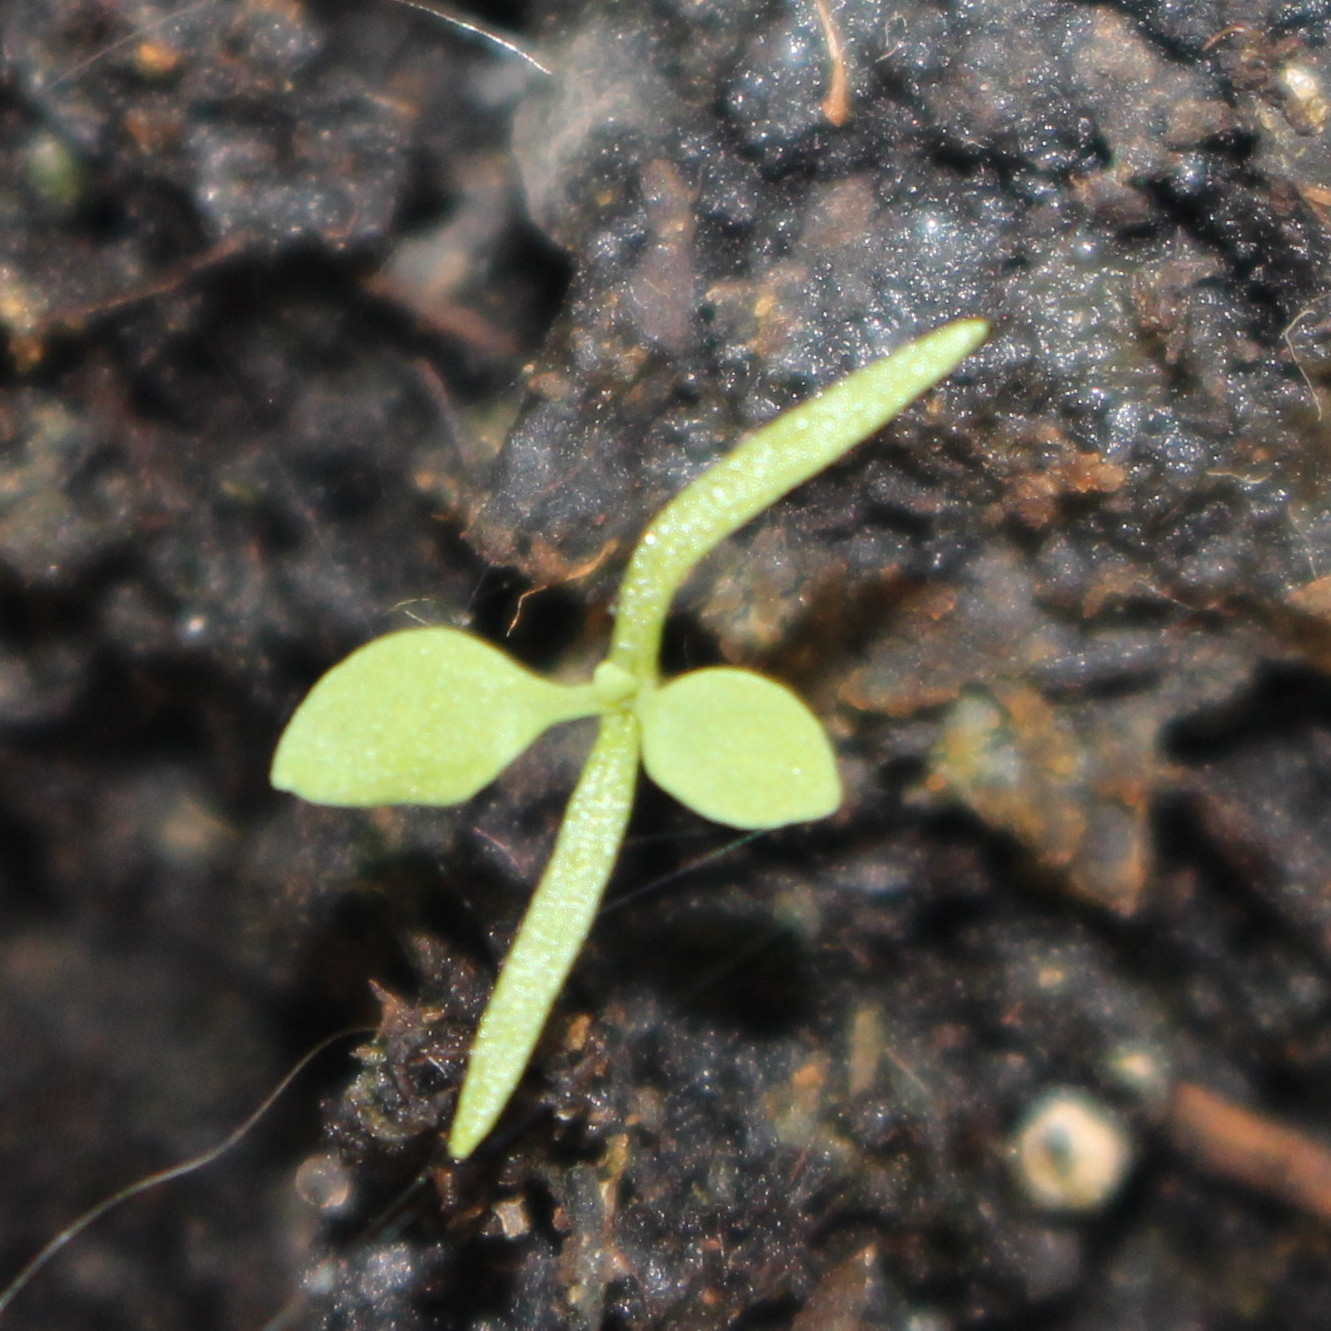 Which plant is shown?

Papaver rhoeas
